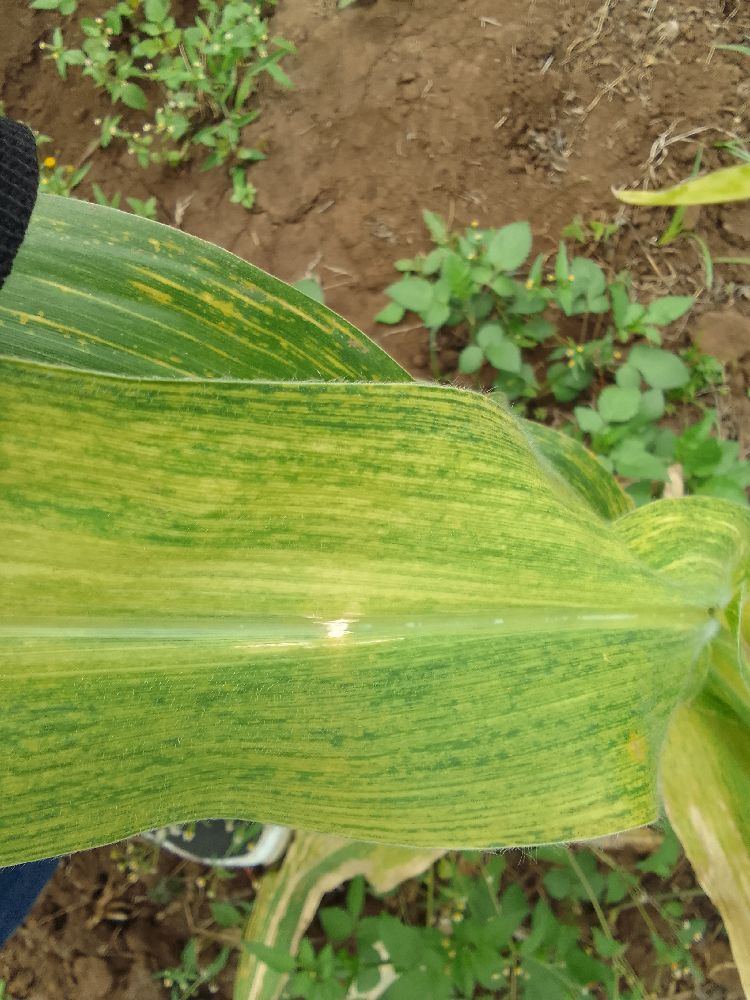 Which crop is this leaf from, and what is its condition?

maize, maize lethal necrosis
